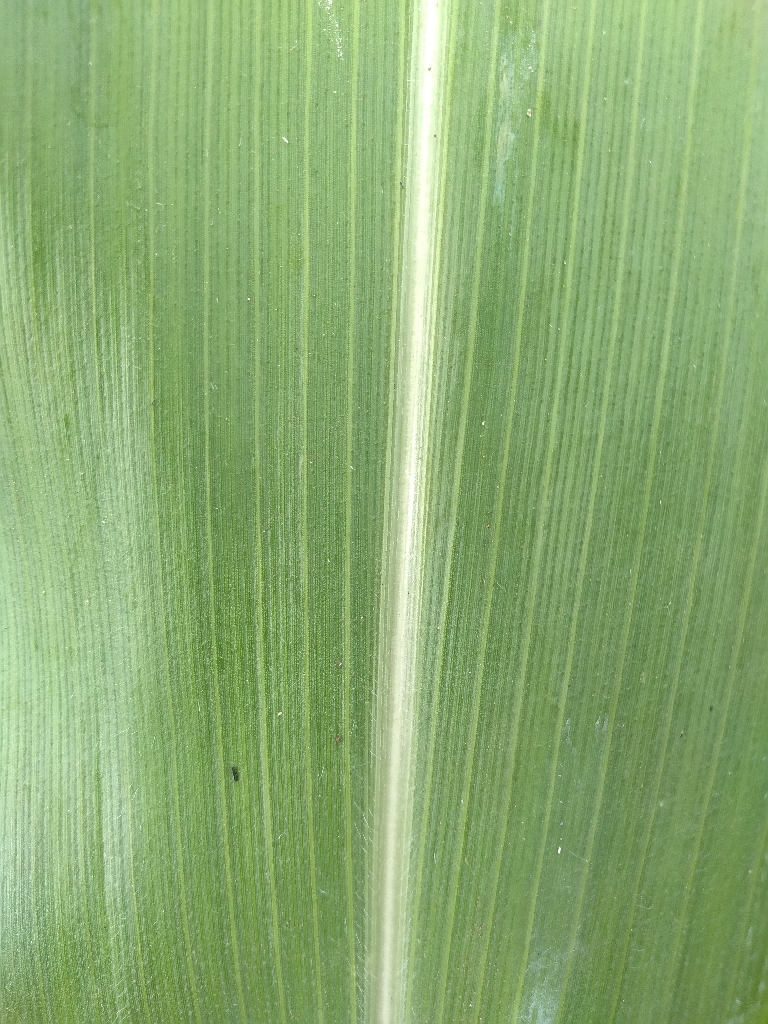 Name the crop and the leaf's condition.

maize, healthy
